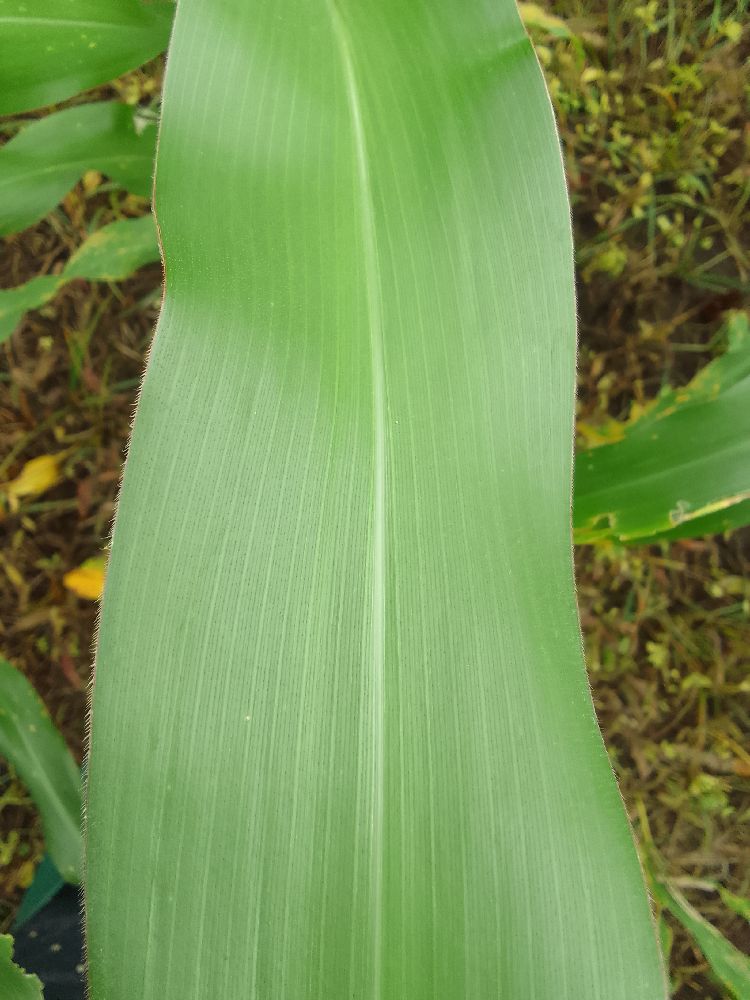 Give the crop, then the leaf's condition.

maize, healthy
